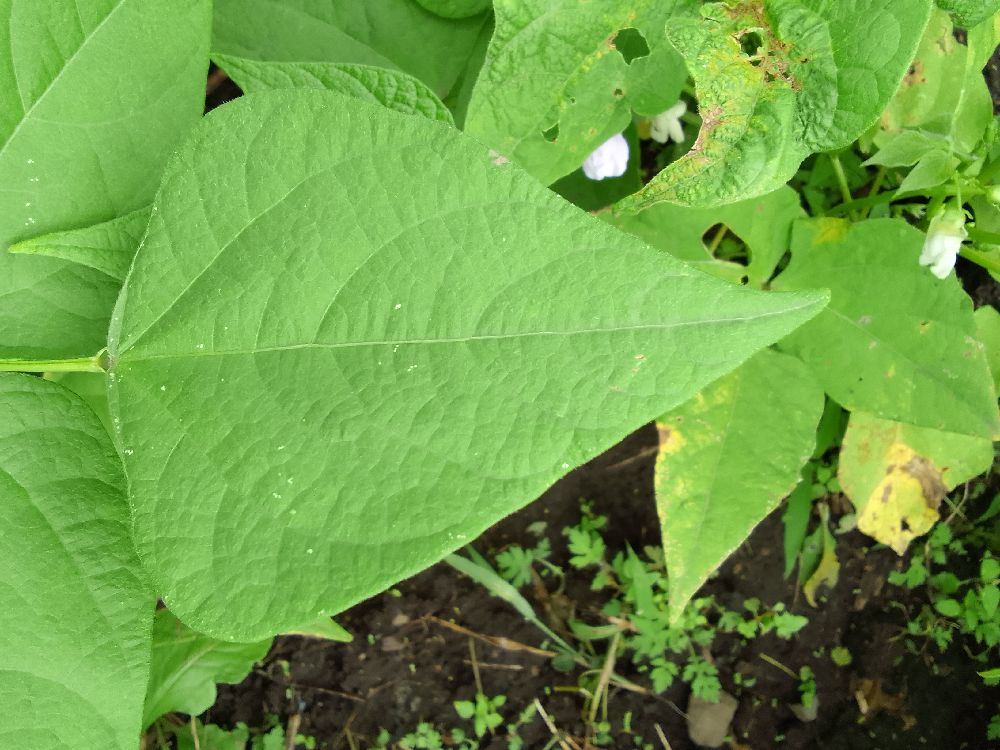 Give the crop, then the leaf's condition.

common bean, healthy
